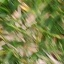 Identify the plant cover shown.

grass
